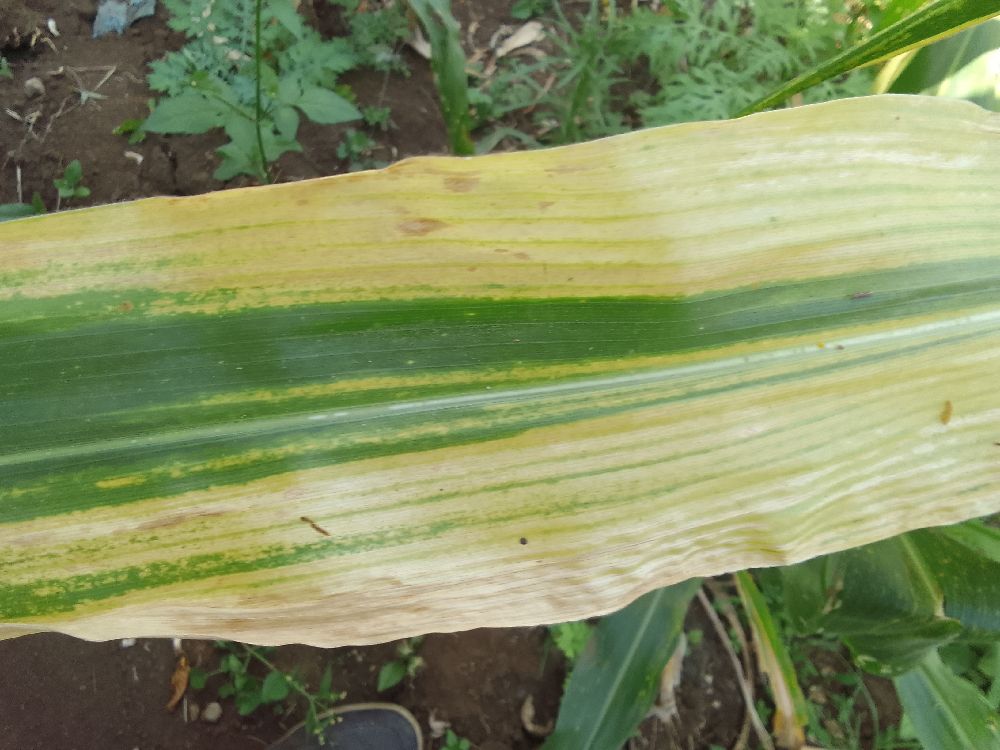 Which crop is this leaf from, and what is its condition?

maize, maize lethal necrosis
